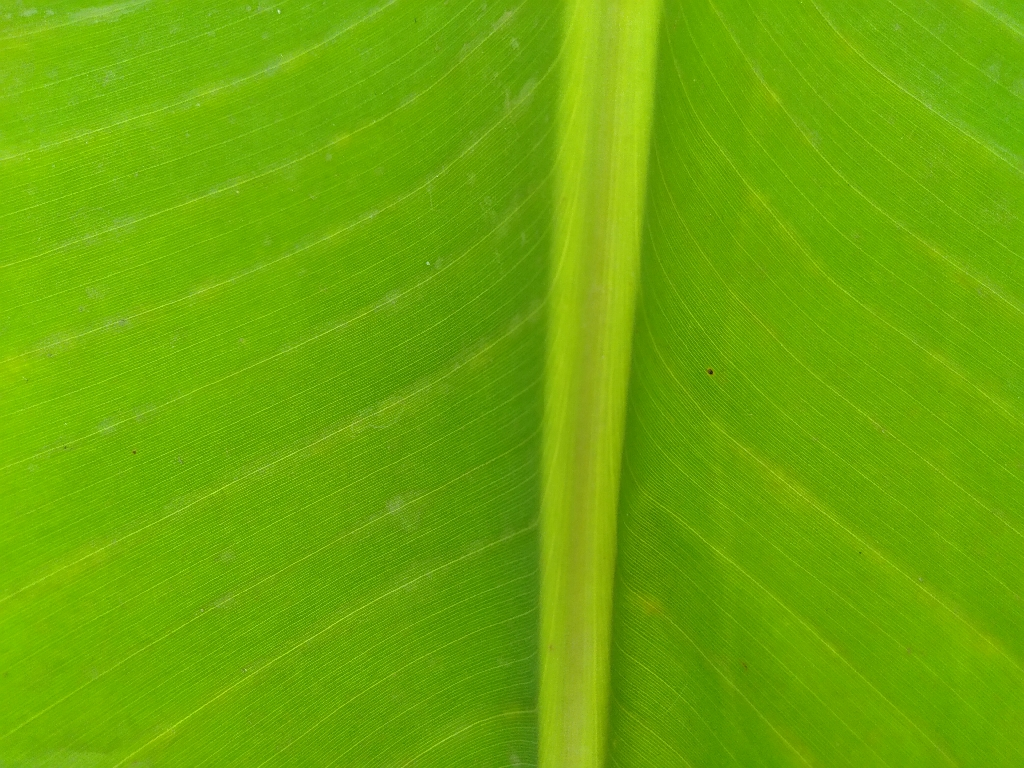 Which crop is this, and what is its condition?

banana, healthy
